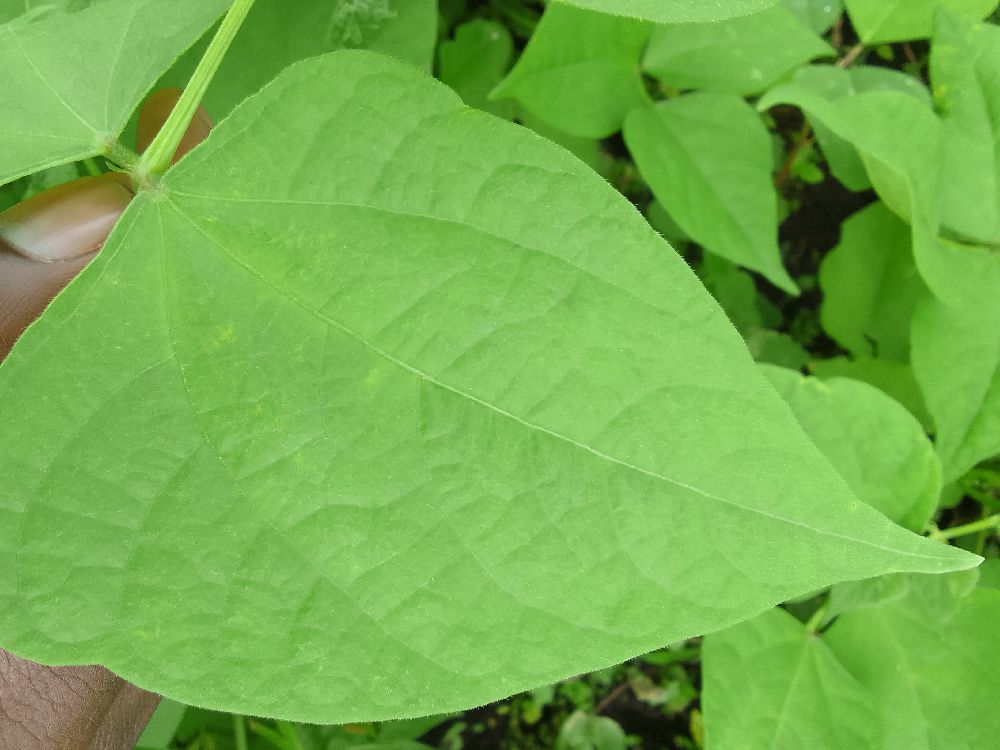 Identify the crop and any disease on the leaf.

common bean, healthy
